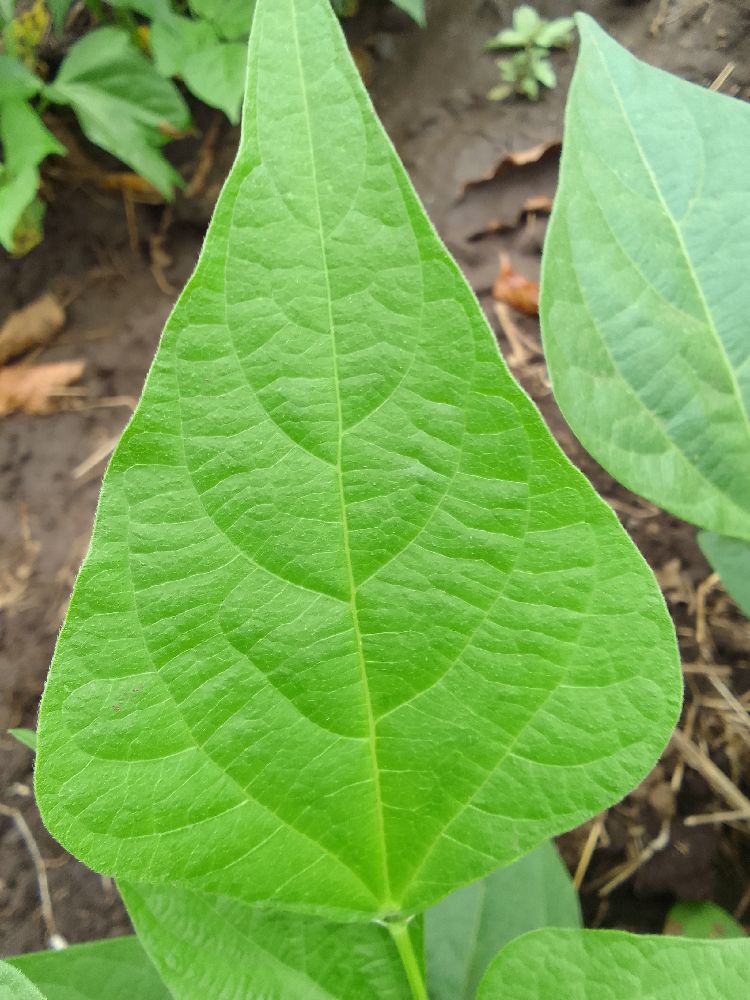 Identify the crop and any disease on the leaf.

common bean, healthy
